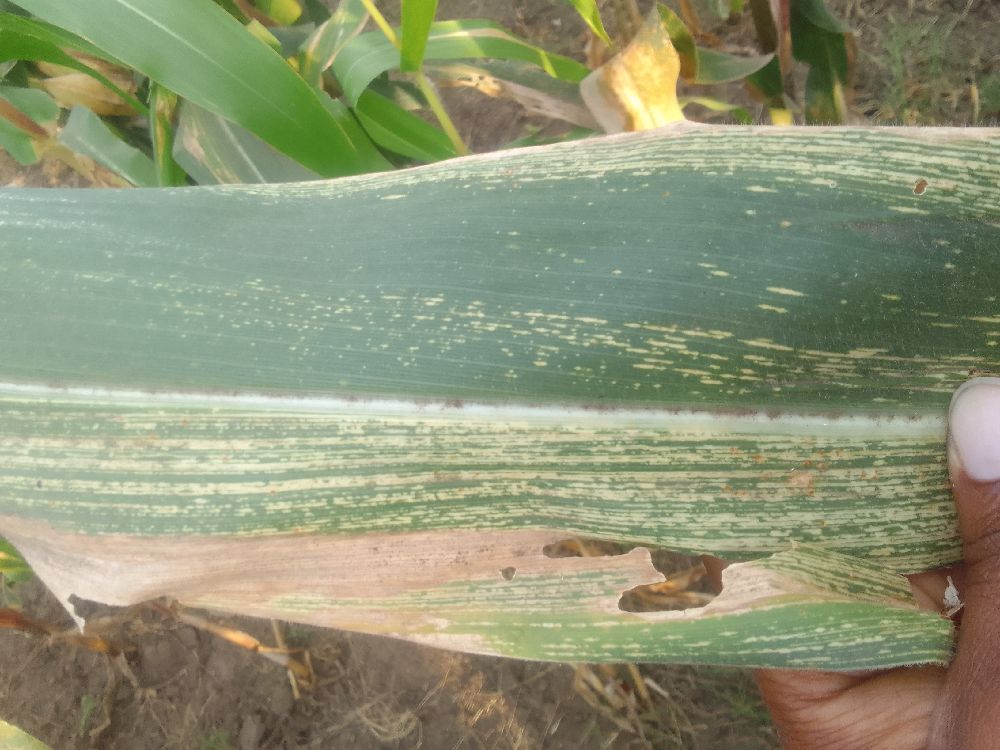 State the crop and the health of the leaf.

maize, maize streak virus
